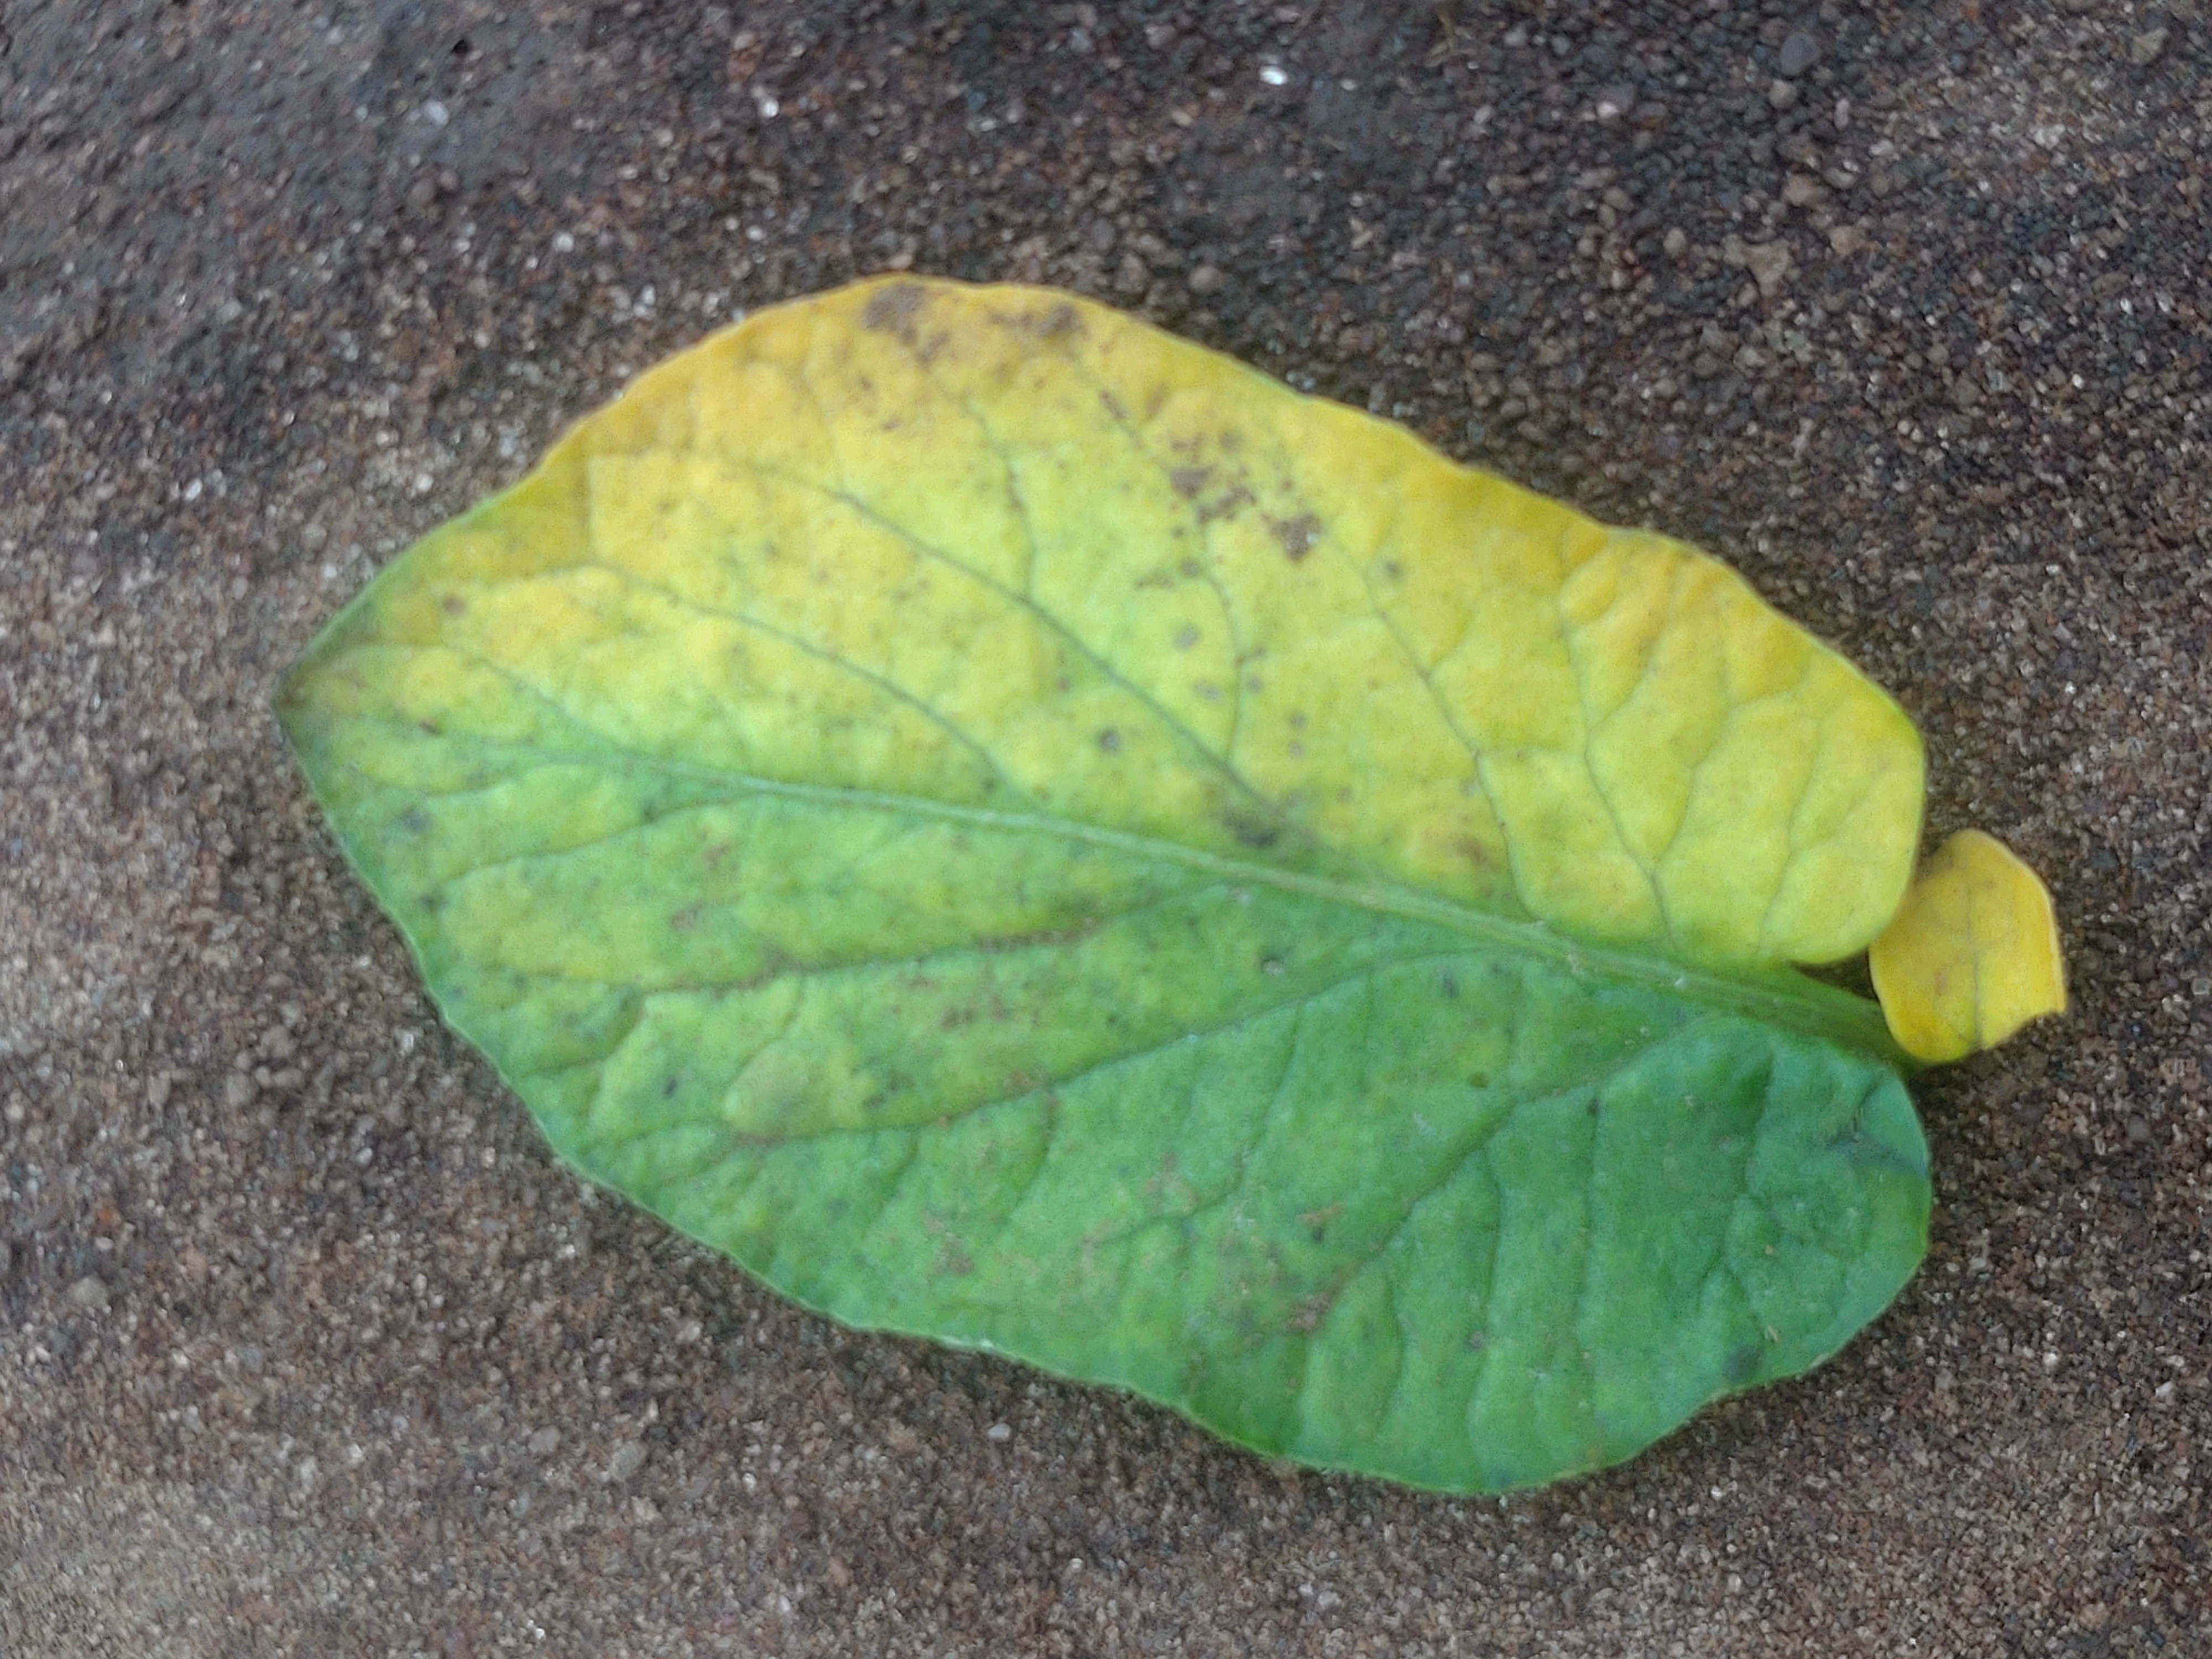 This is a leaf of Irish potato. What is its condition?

late blight
